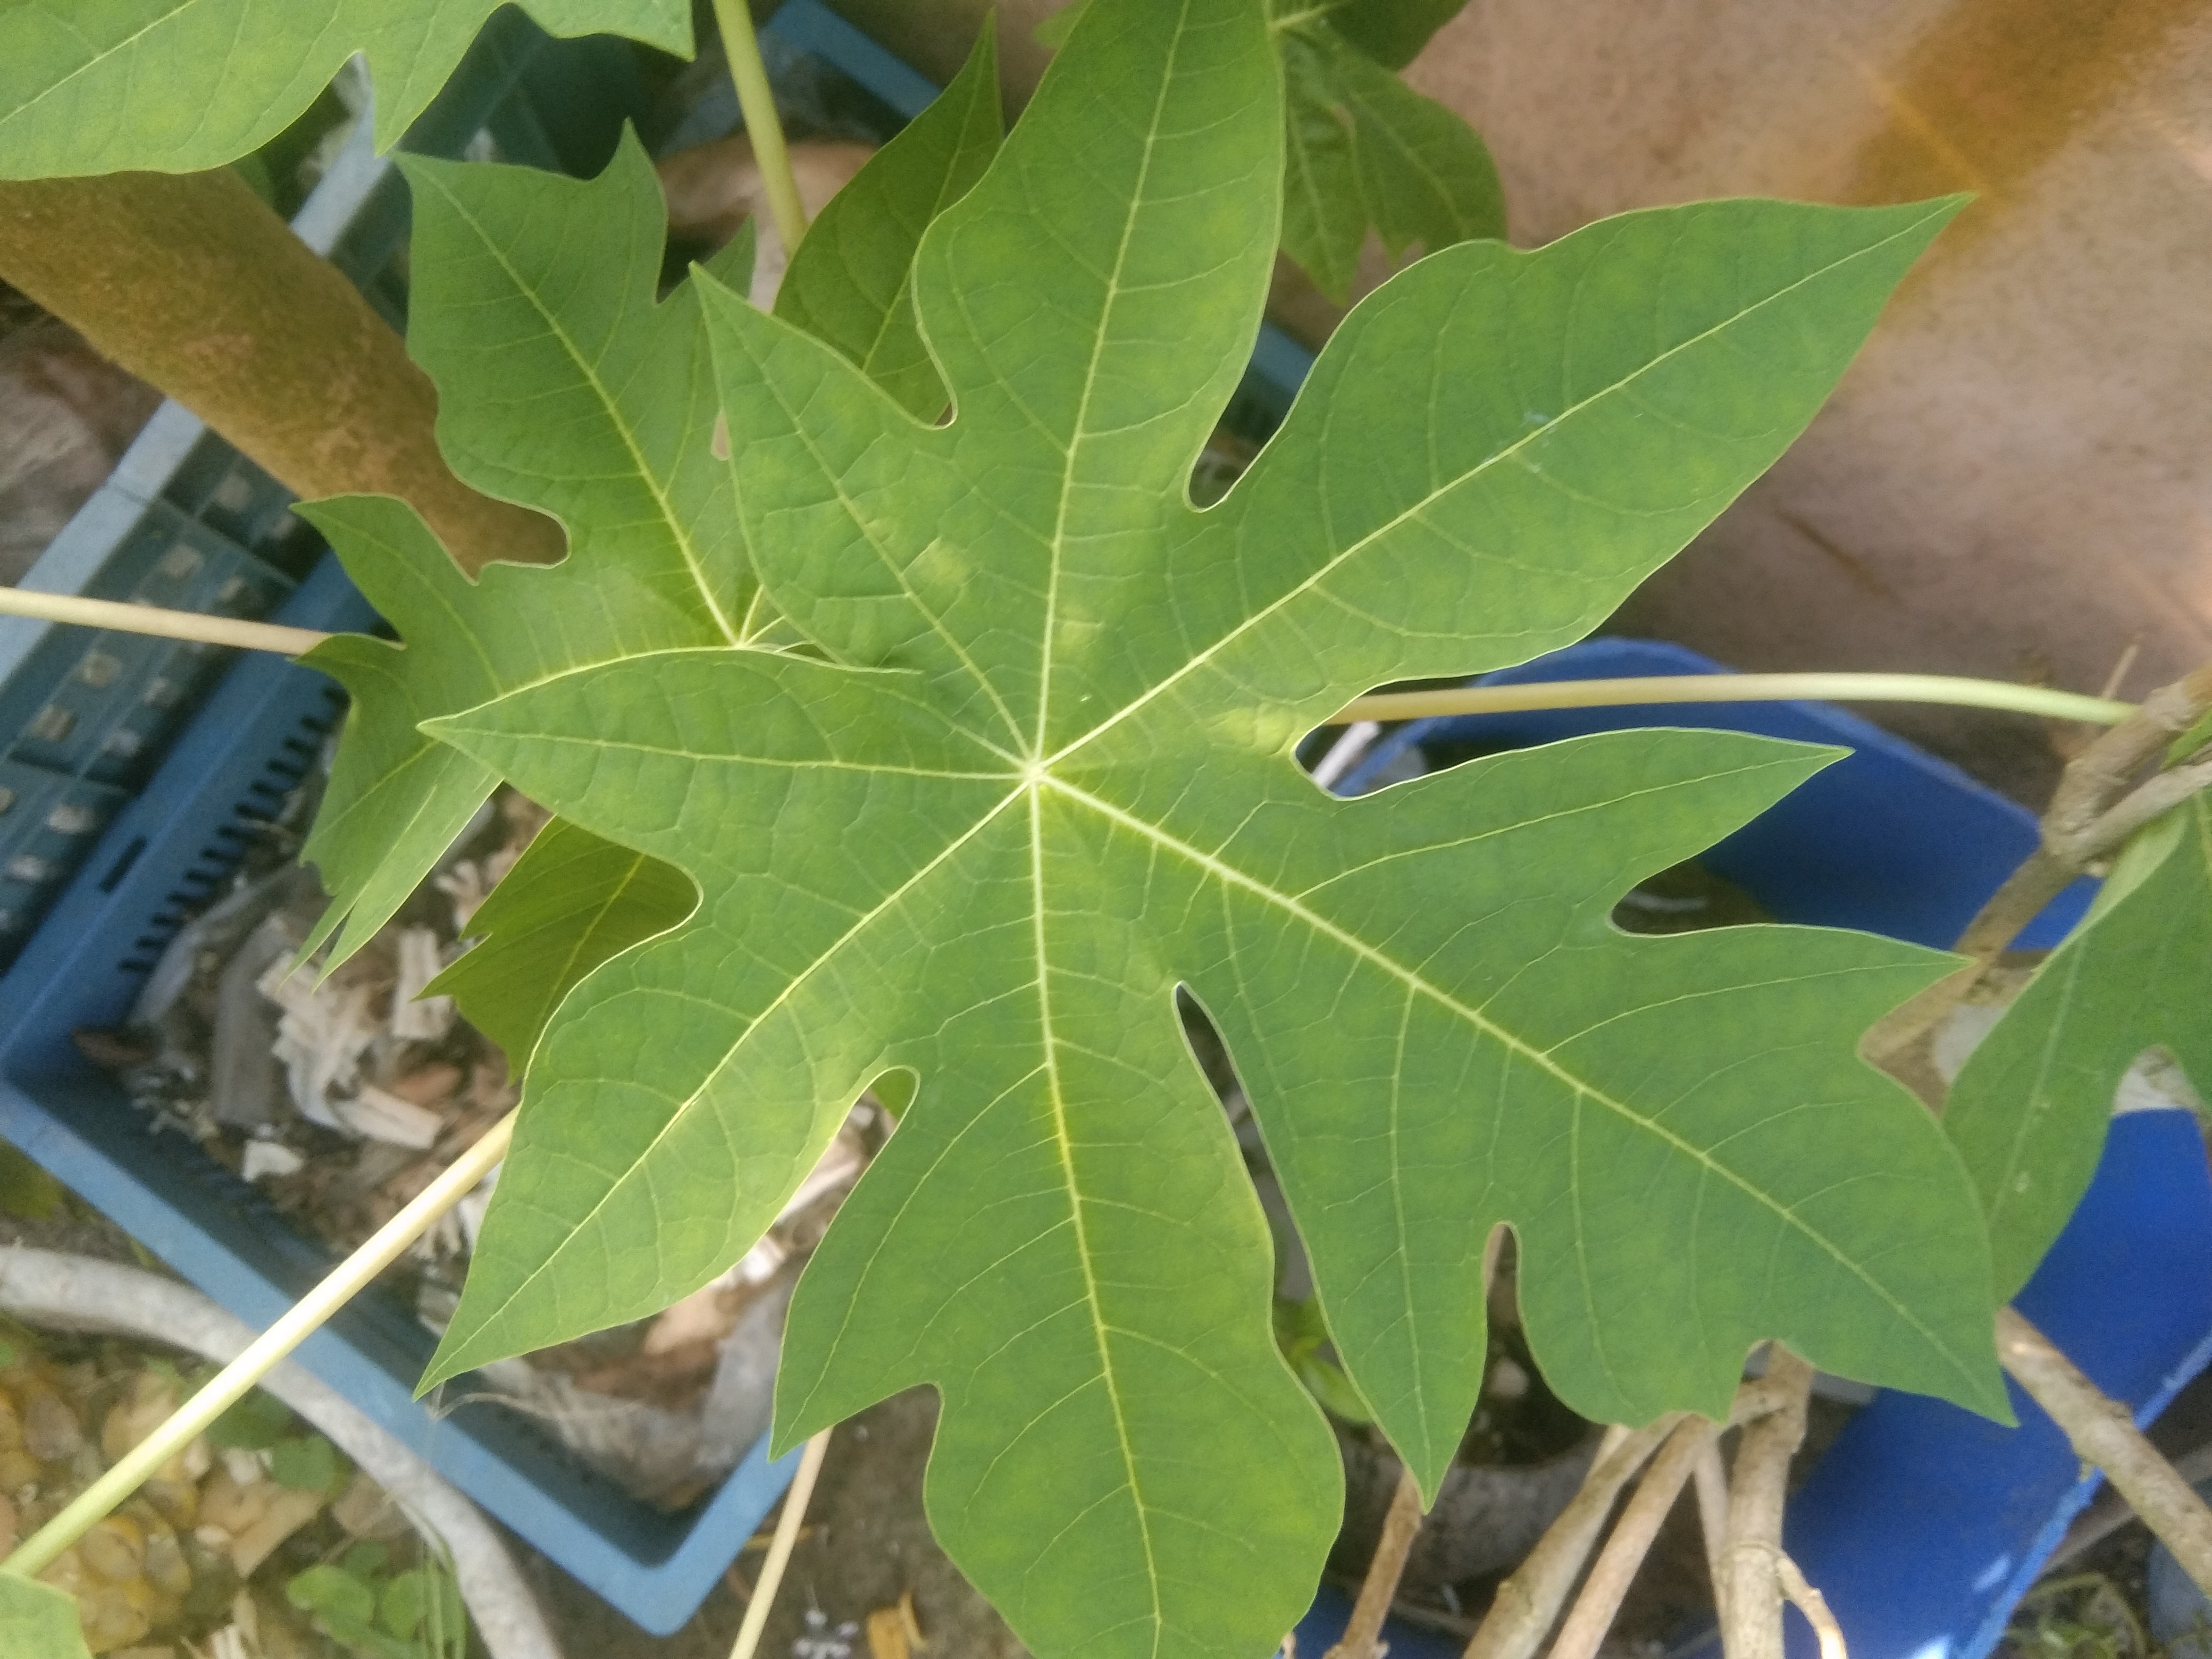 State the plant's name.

papaya
